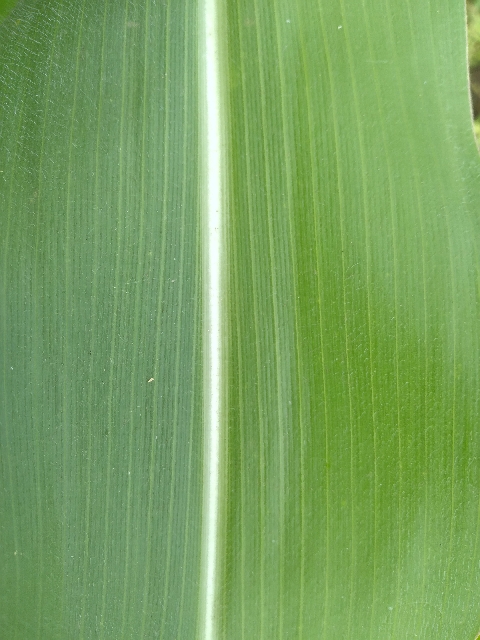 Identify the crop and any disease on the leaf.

maize, healthy
